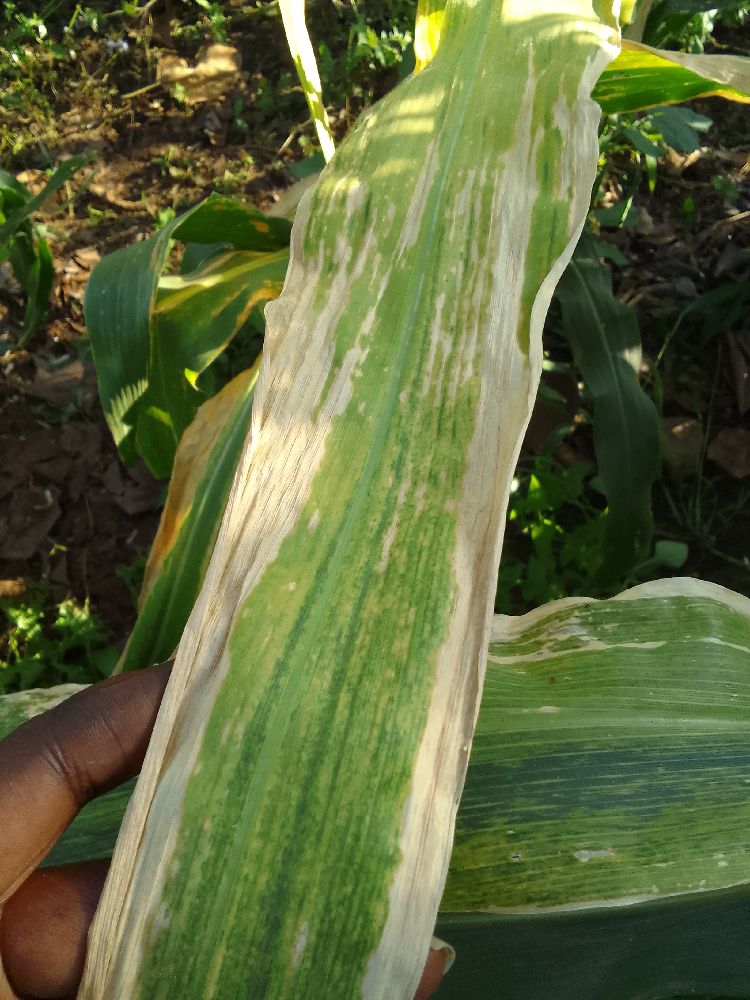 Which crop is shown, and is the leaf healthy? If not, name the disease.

maize, maize lethal necrosis
